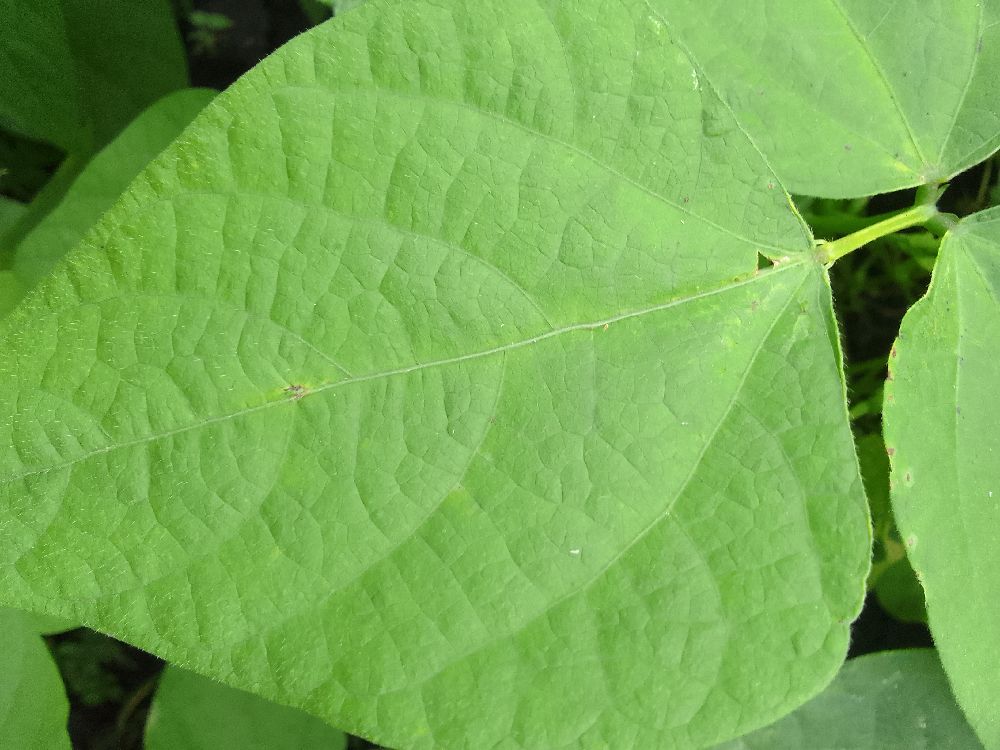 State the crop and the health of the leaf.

common bean, healthy
